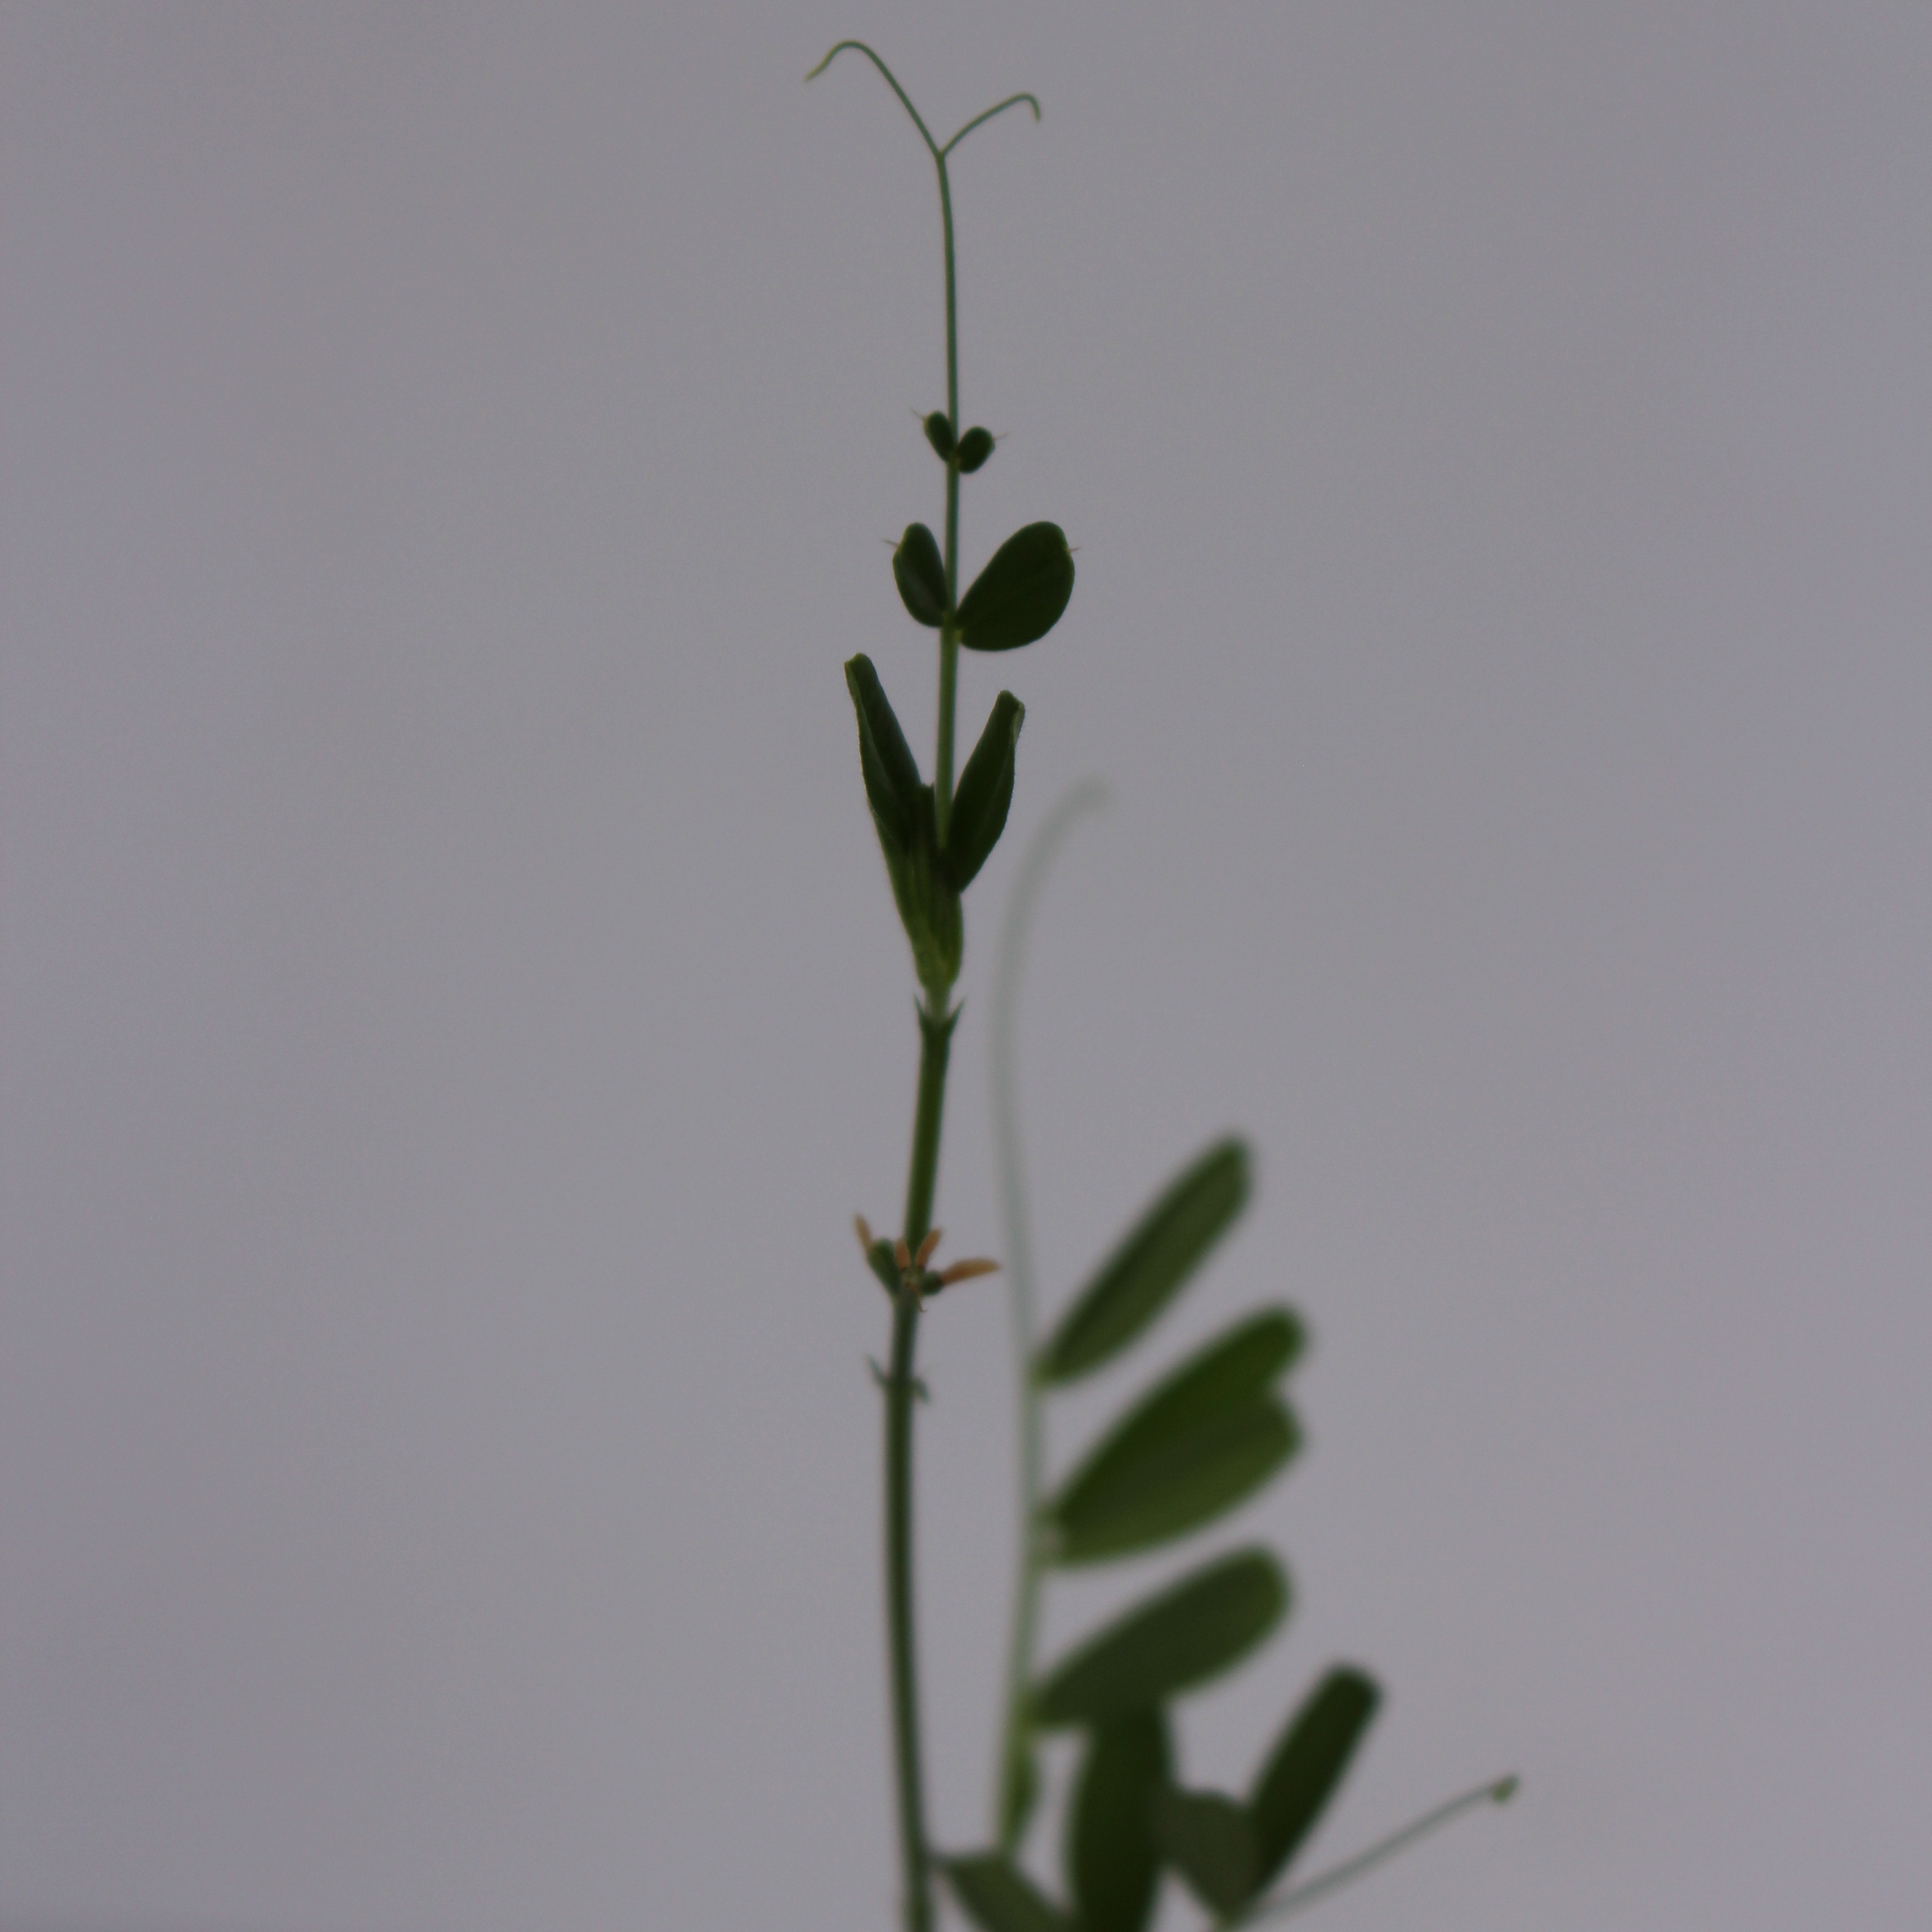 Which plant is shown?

Vicia sativa
